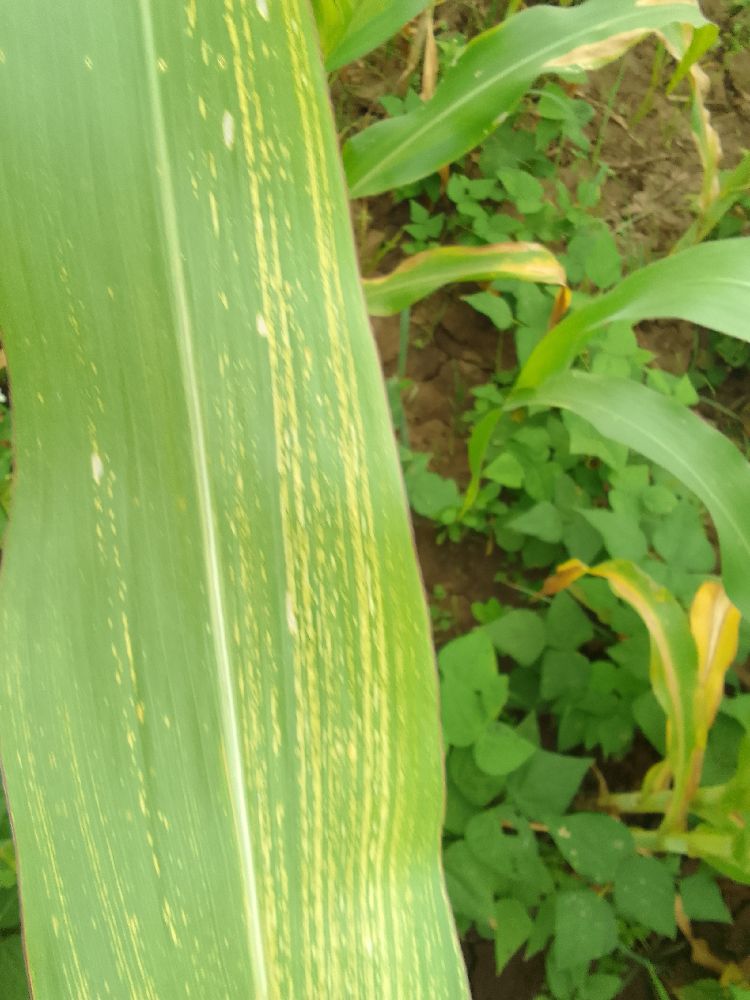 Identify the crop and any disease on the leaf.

maize, maize streak virus
